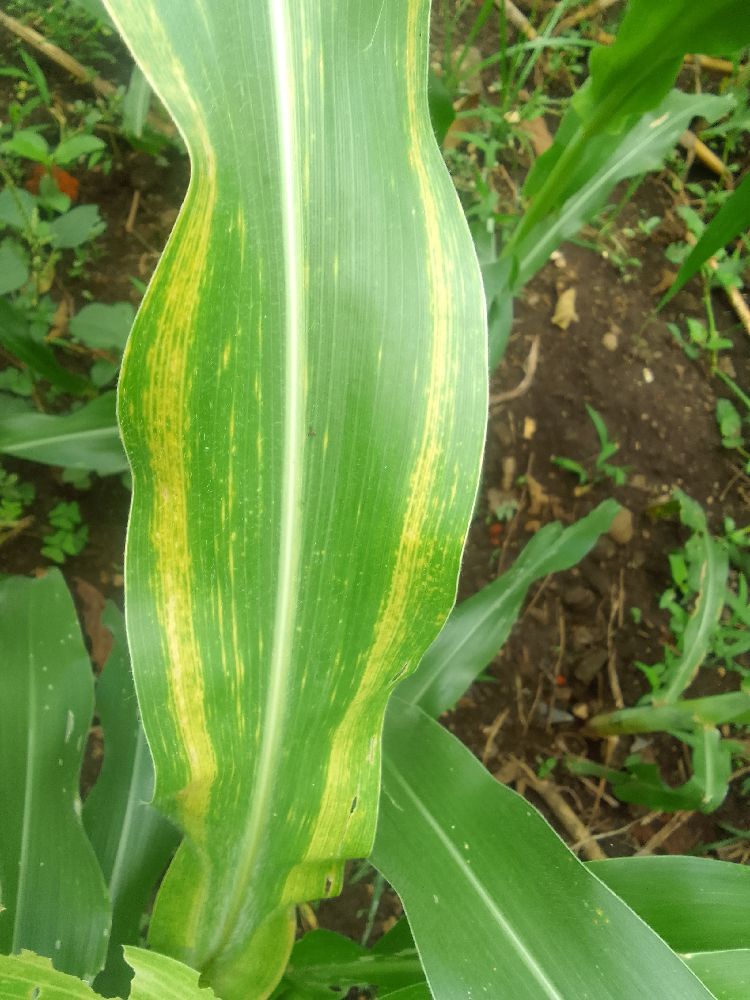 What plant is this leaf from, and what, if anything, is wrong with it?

maize, maize lethal necrosis
